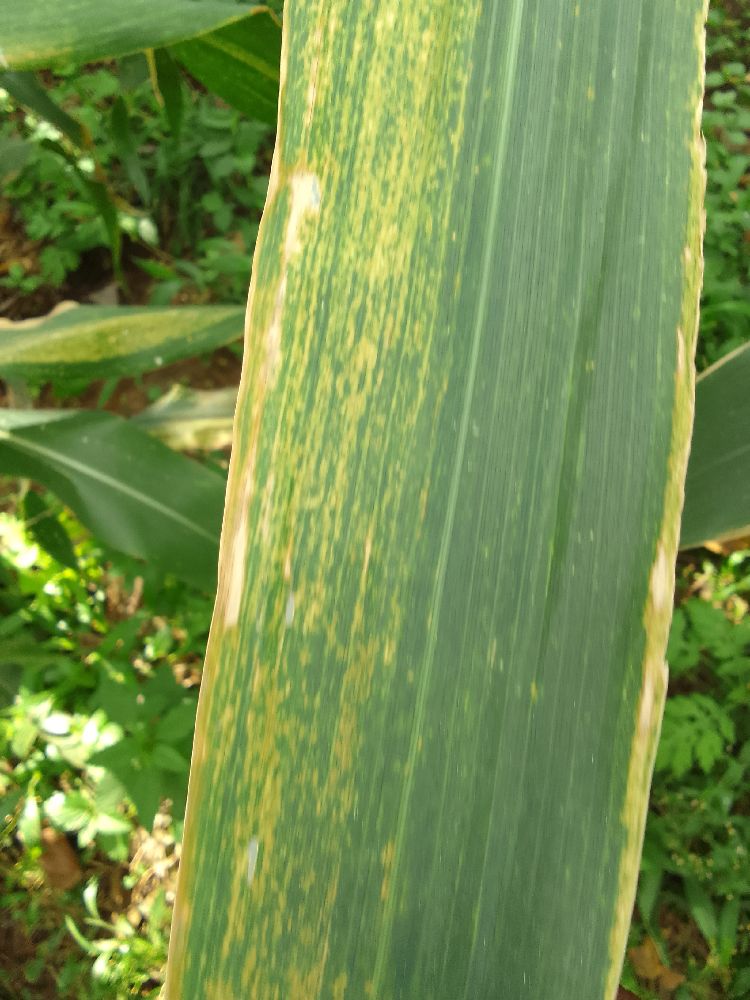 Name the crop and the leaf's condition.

maize, maize lethal necrosis
